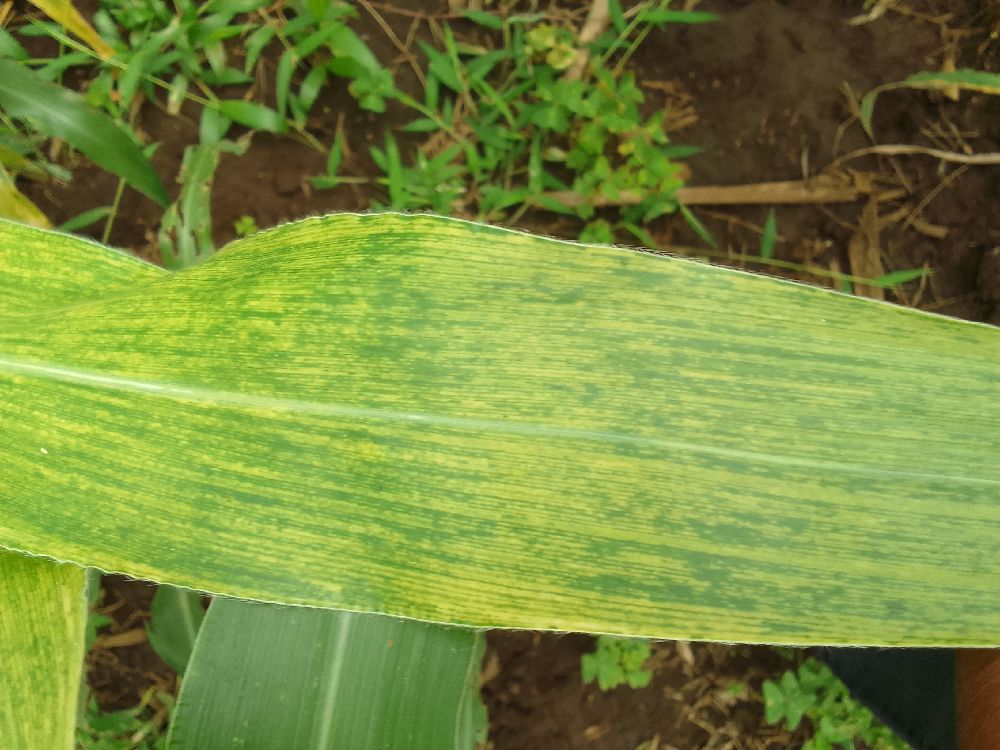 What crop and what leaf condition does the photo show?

maize, maize lethal necrosis
